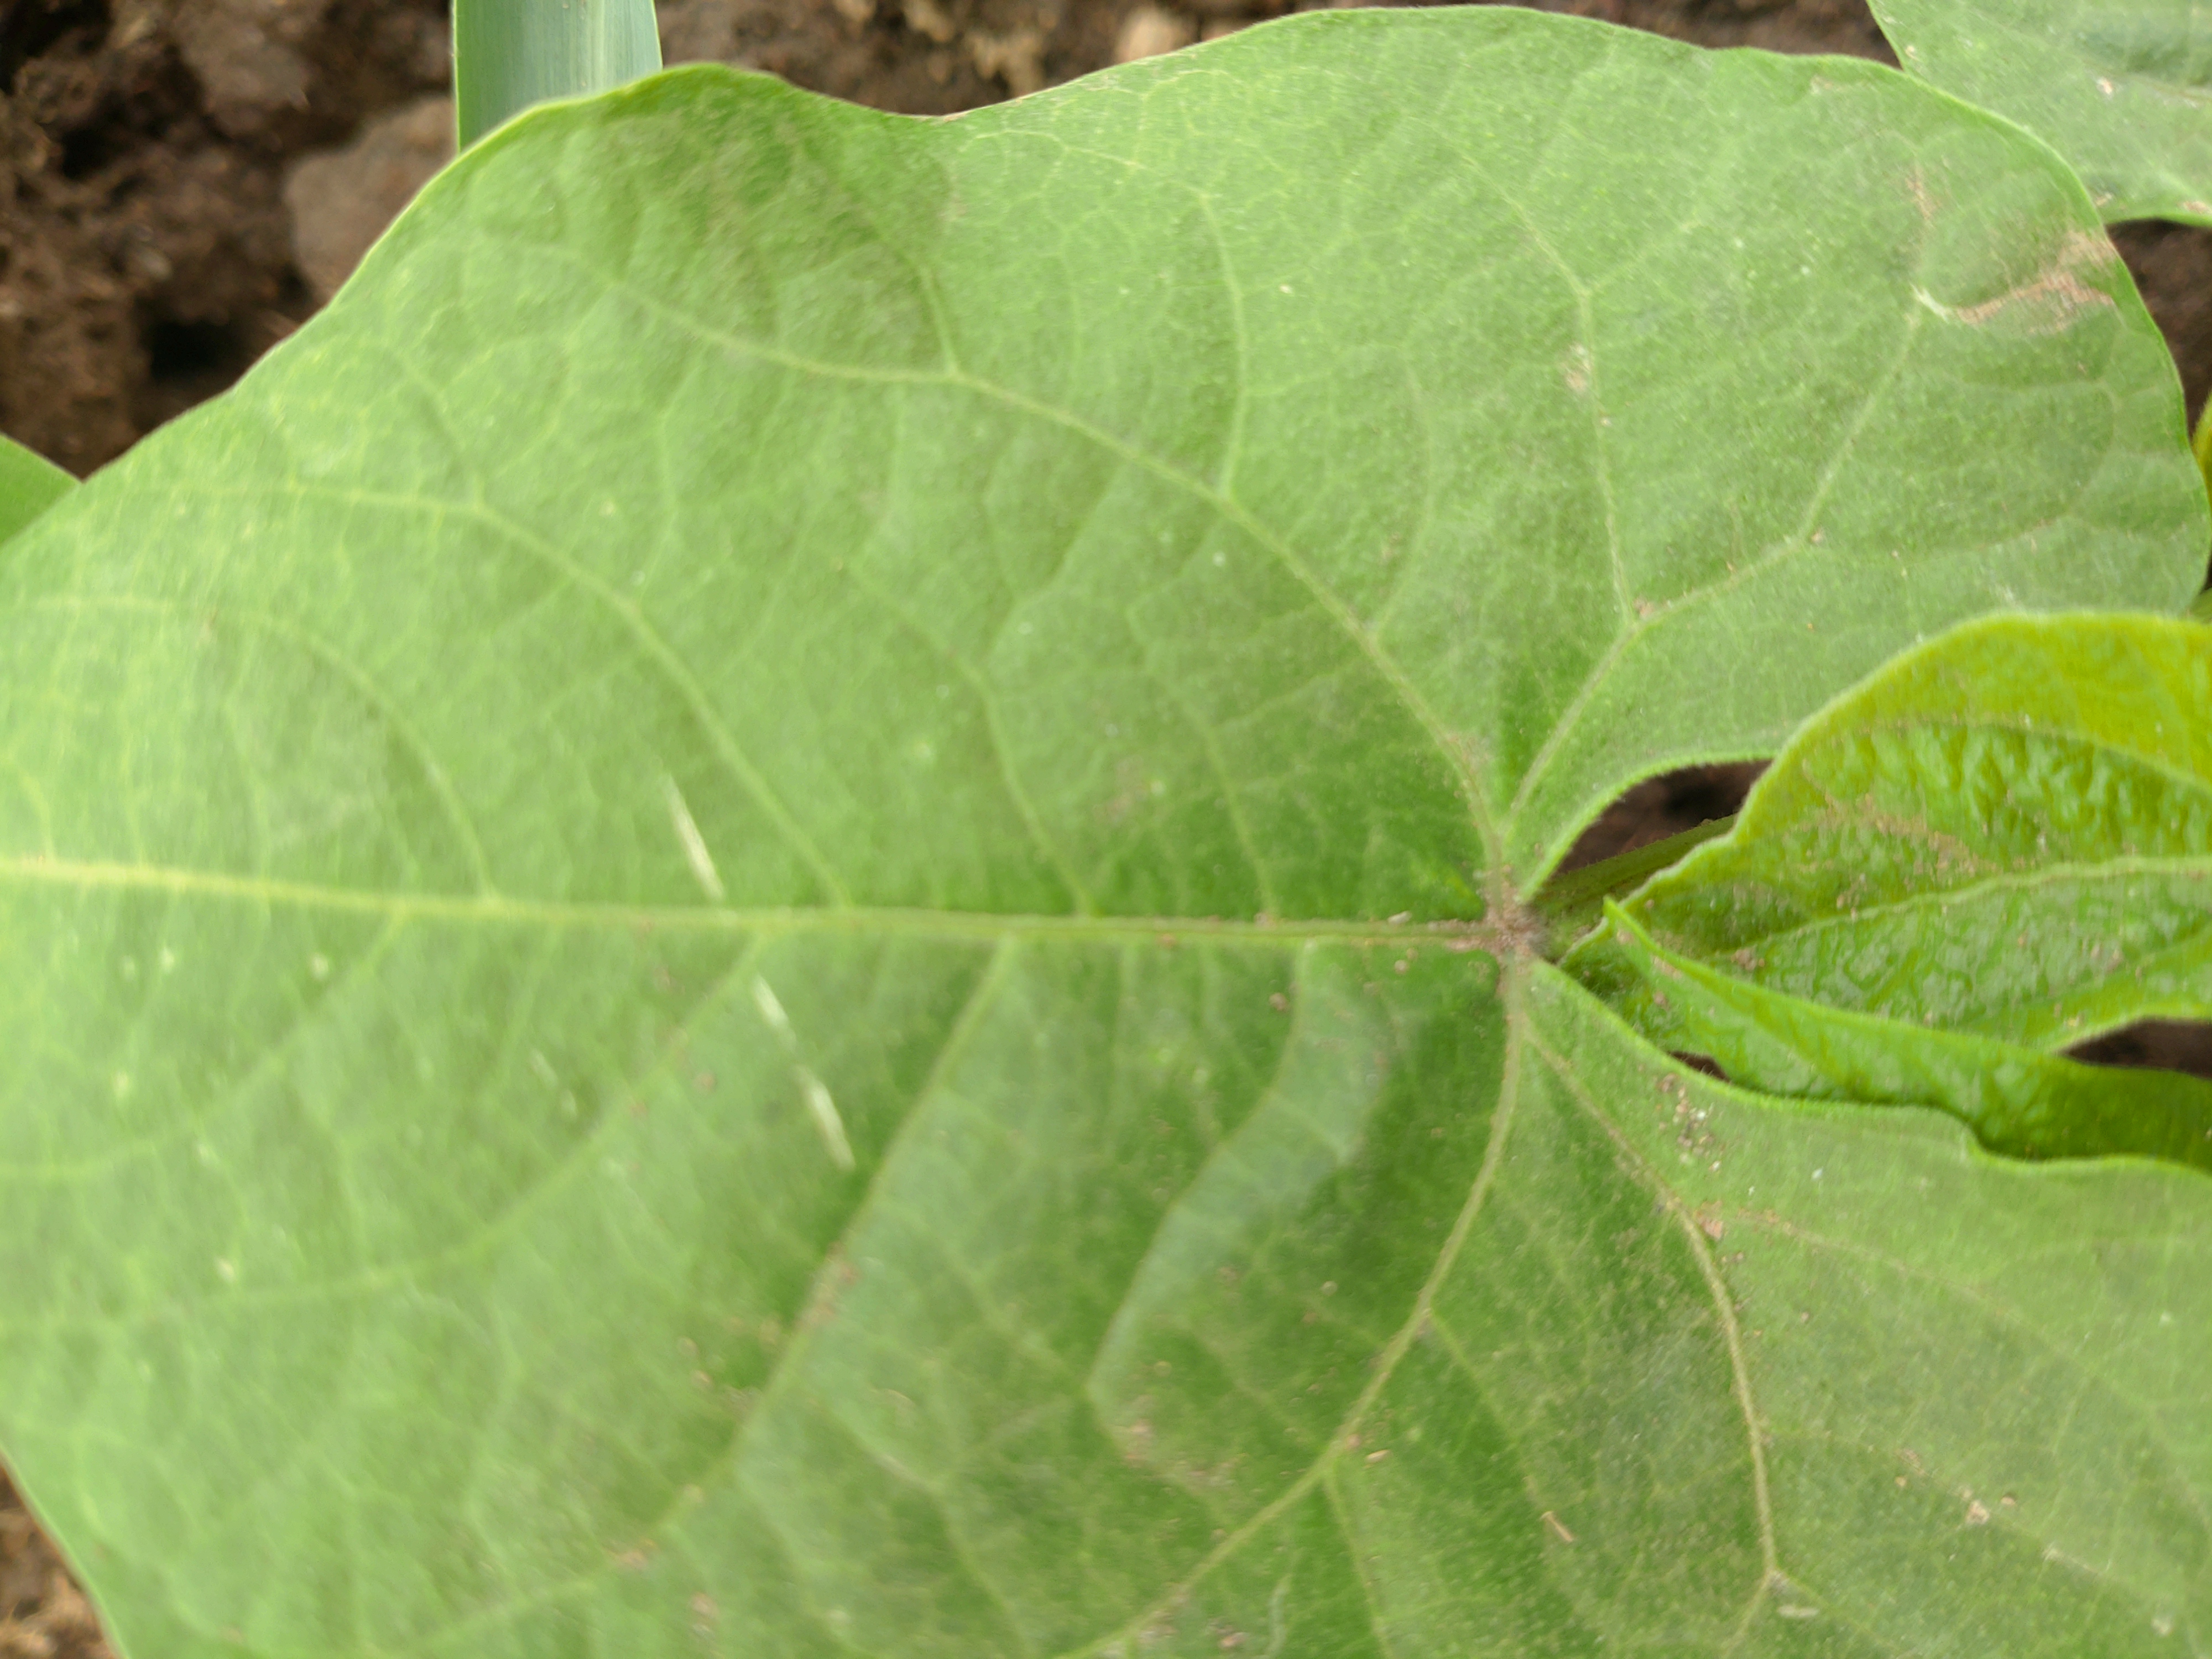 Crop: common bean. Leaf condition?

healthy
